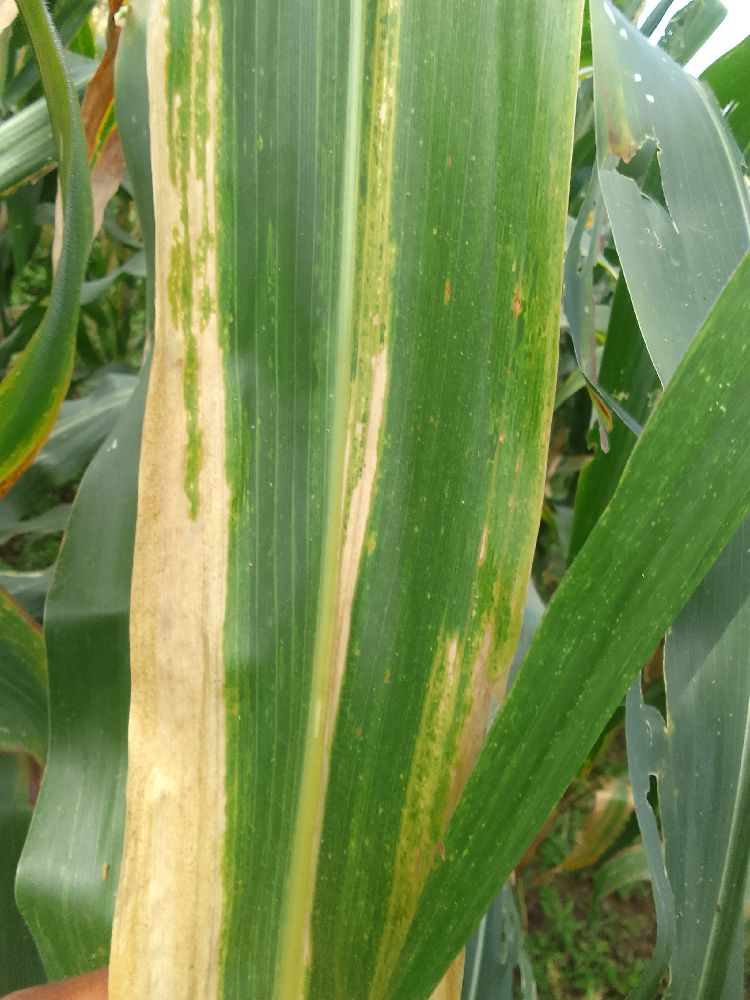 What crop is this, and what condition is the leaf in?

maize, maize lethal necrosis
